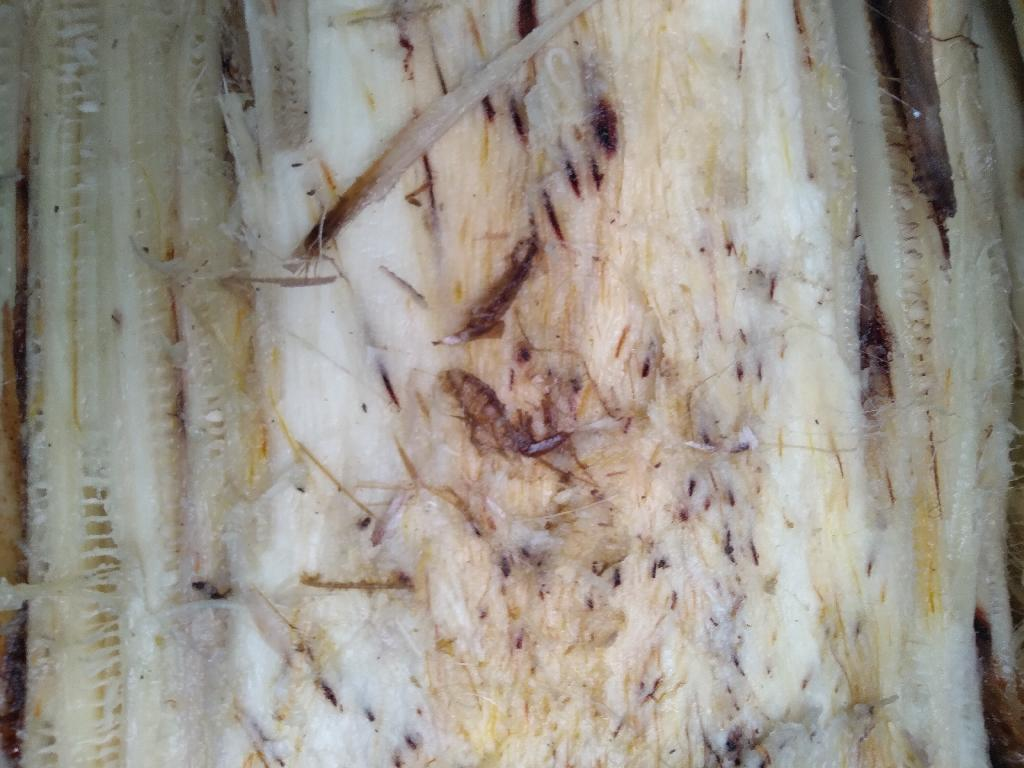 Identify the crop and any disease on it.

banana, fusarium wilt race 1
